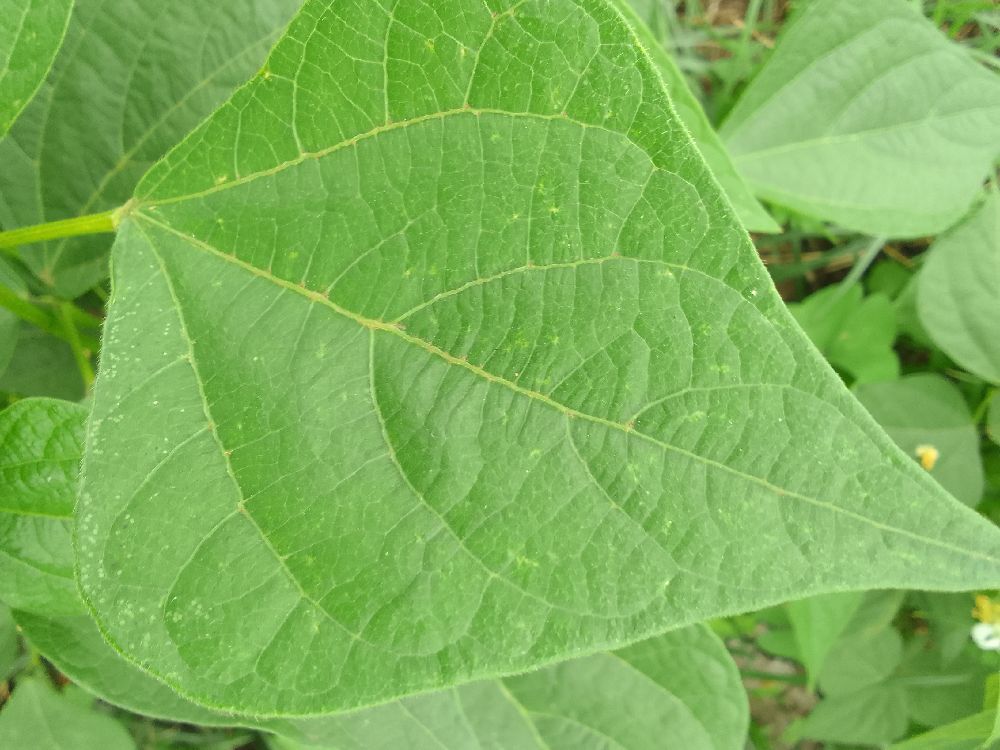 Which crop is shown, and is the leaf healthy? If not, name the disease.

common bean, healthy
